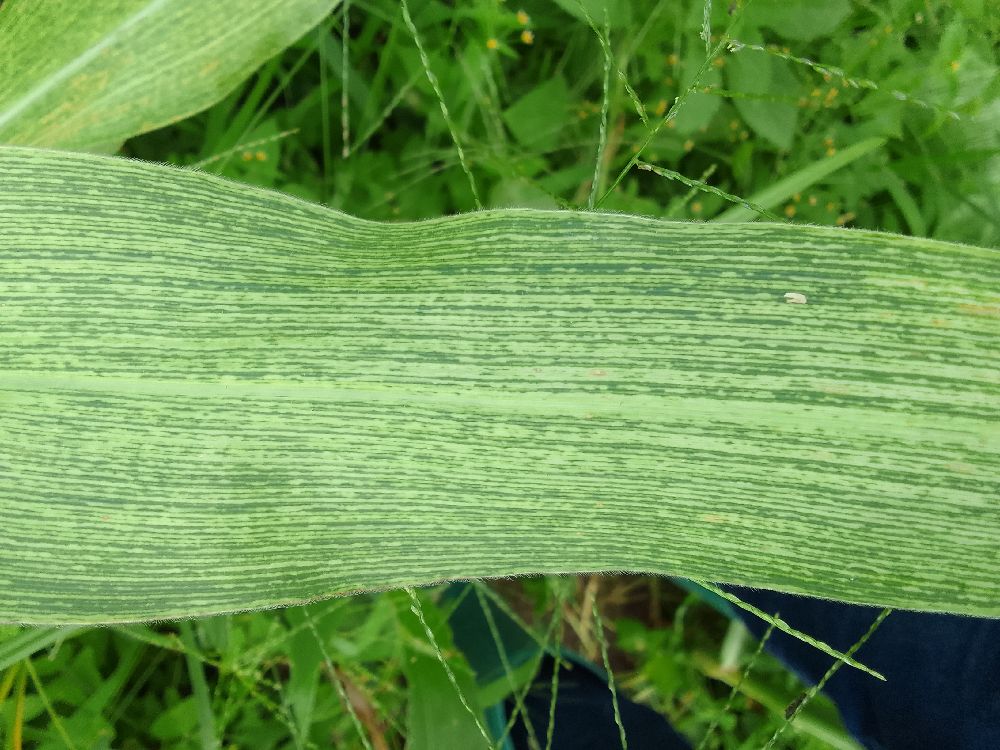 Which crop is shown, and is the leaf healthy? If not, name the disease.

maize, maize streak virus
